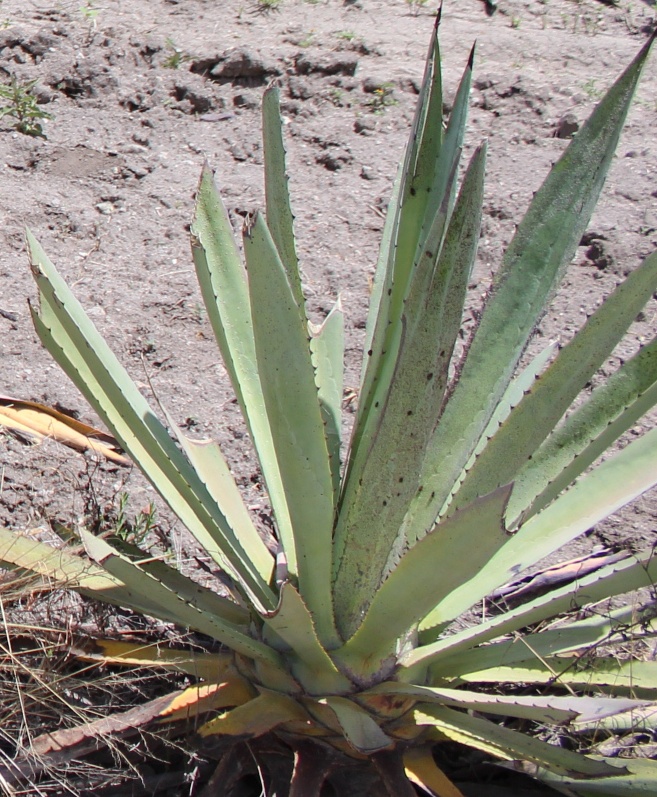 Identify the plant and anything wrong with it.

agave, small
